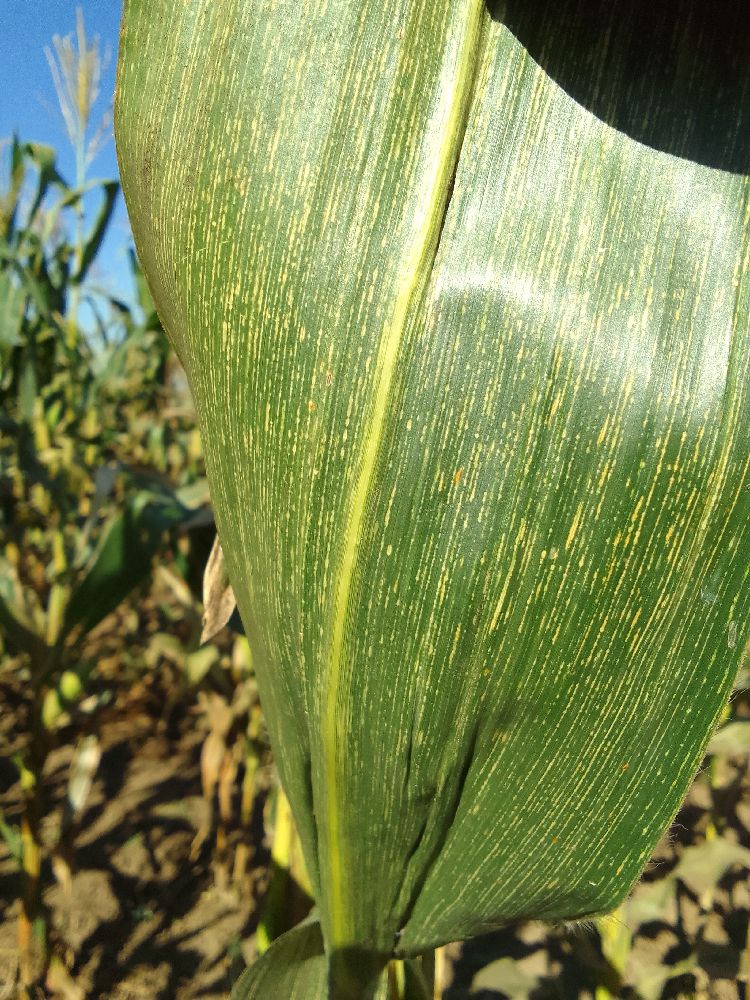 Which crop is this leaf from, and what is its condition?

maize, maize streak virus
